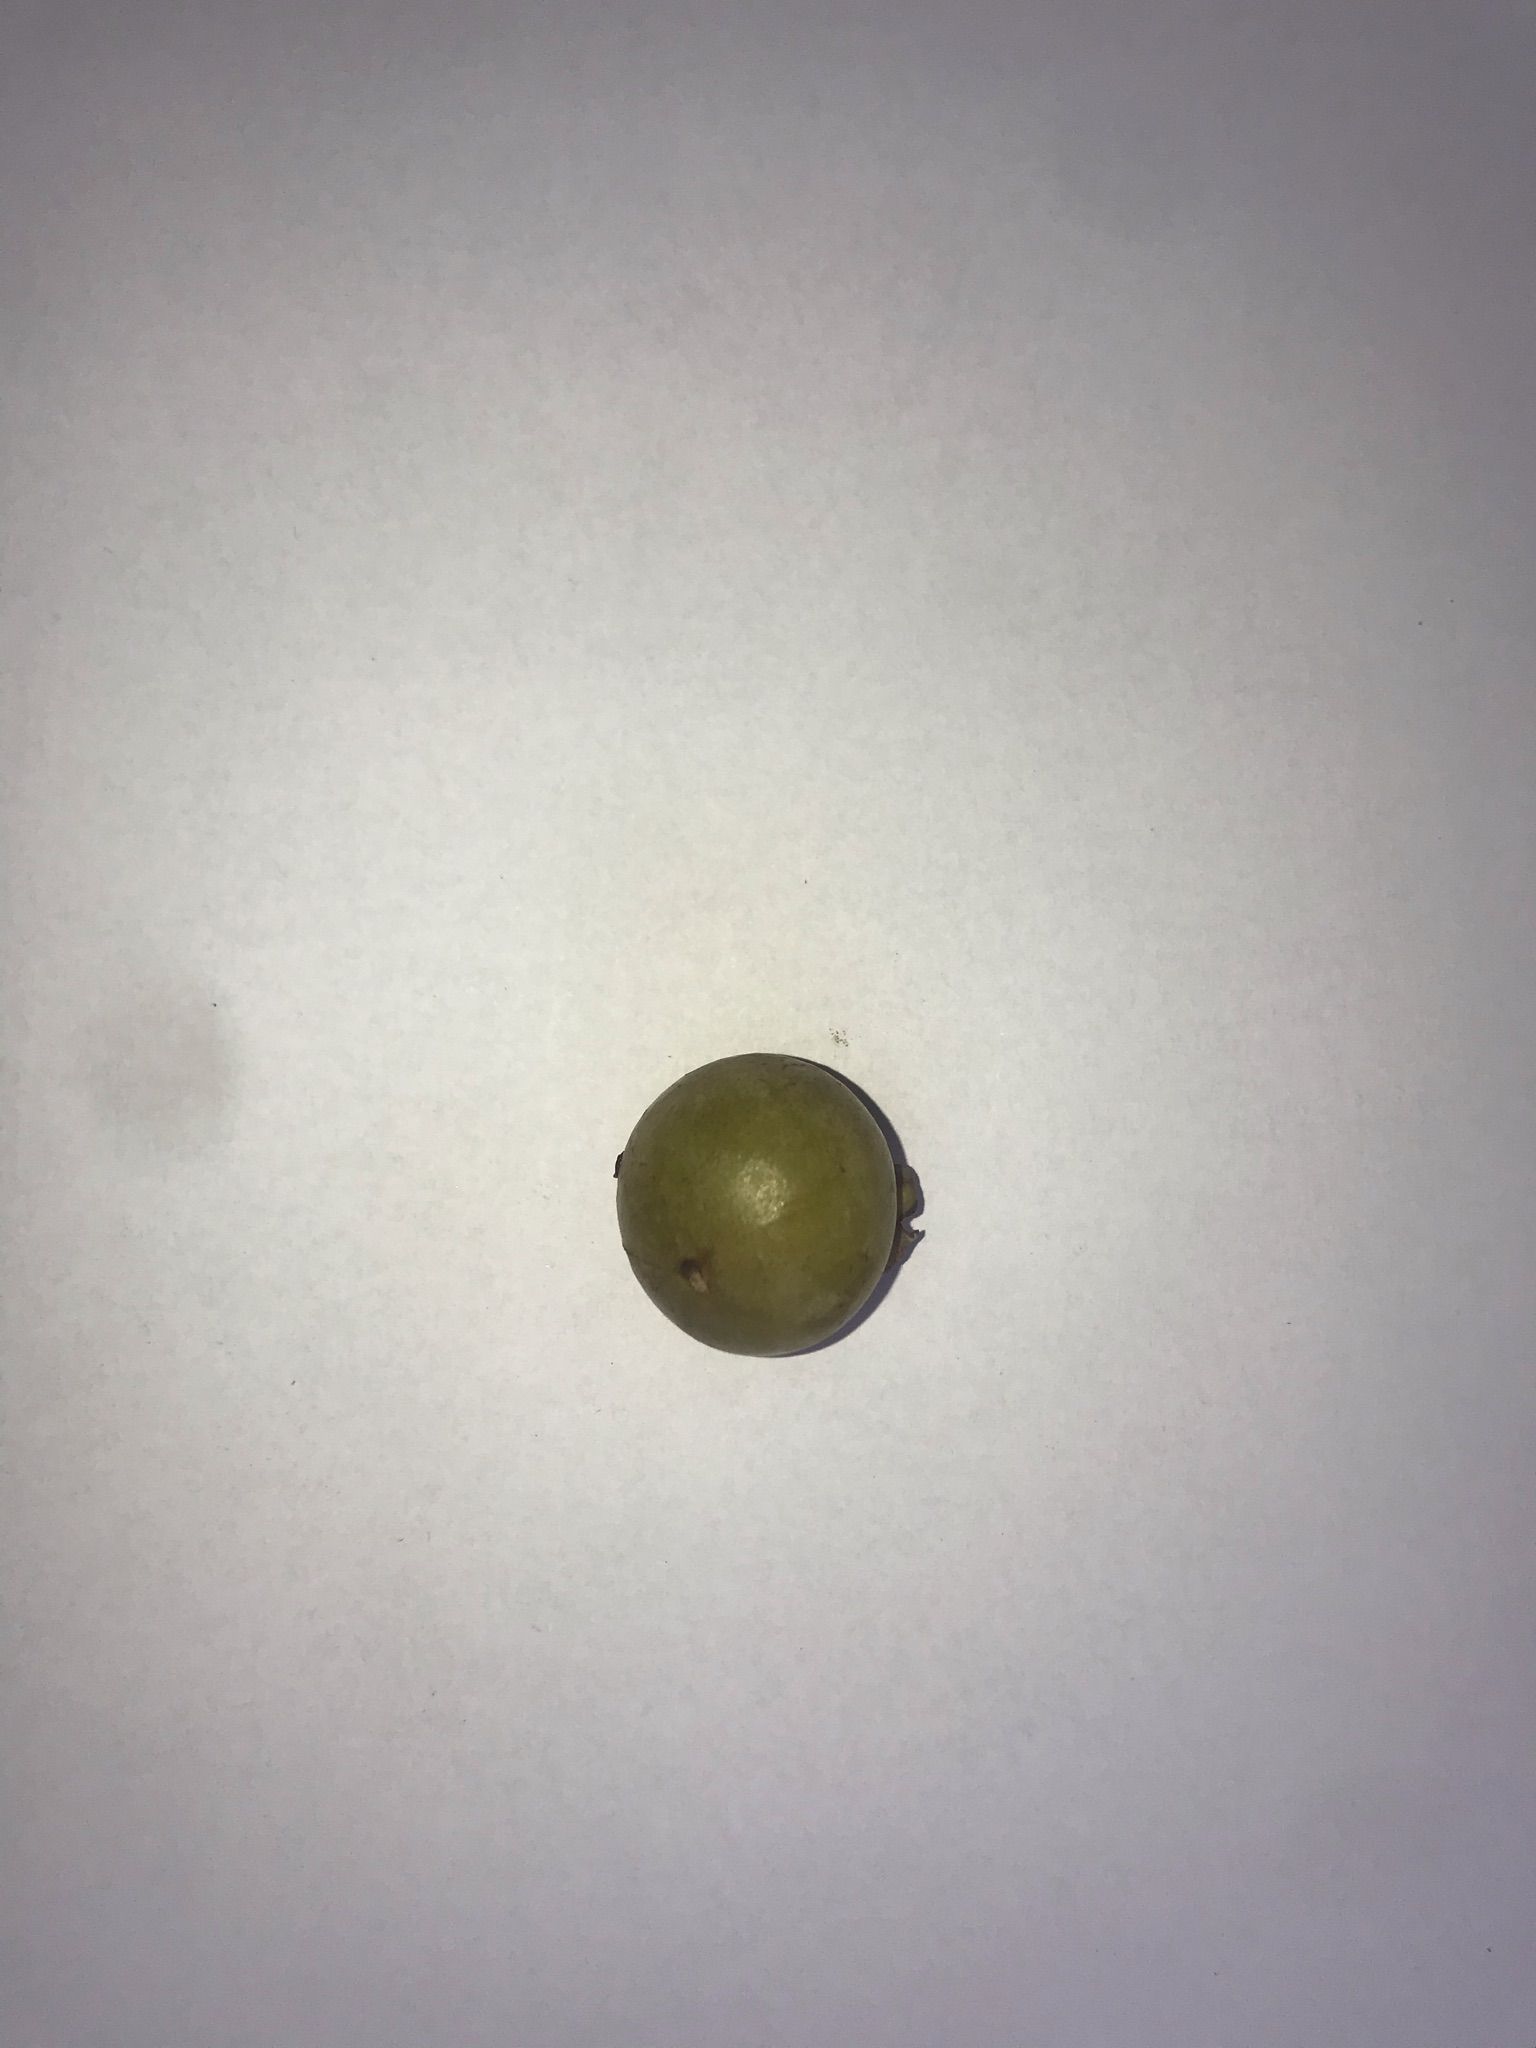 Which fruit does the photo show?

gabiroba
